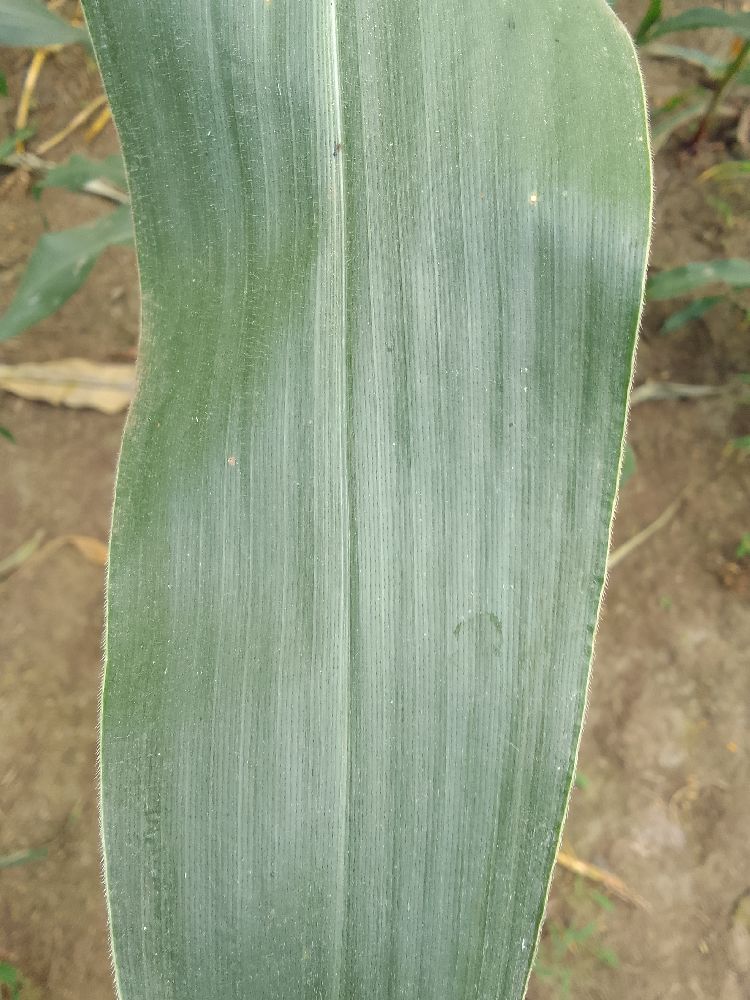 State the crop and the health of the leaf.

maize, healthy
